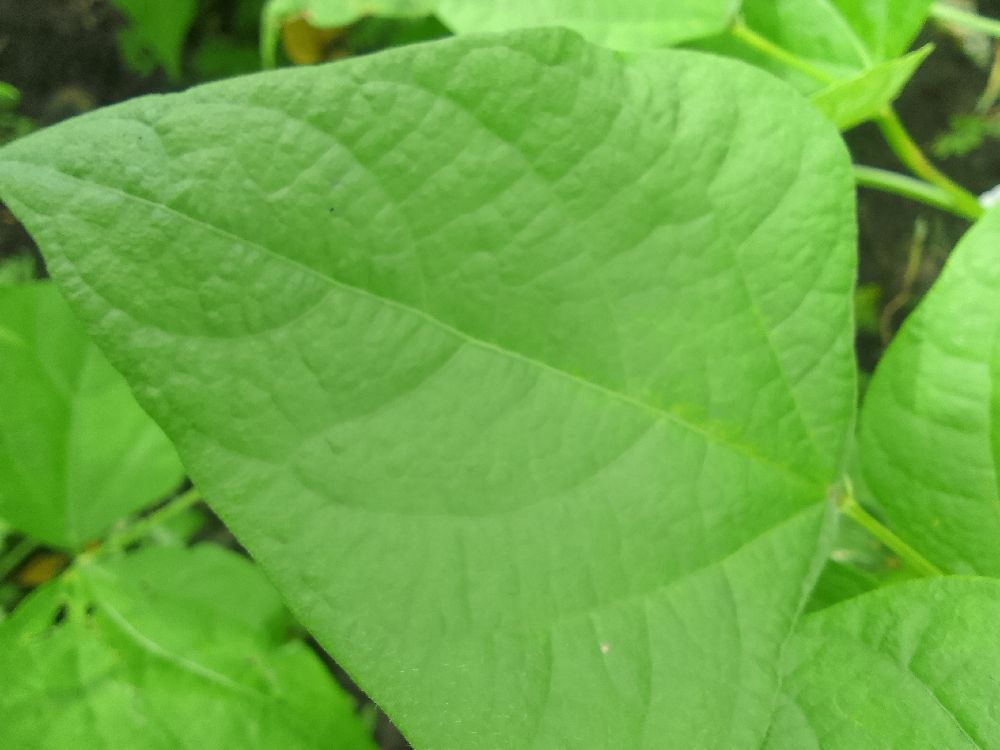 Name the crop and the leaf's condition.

common bean, healthy
